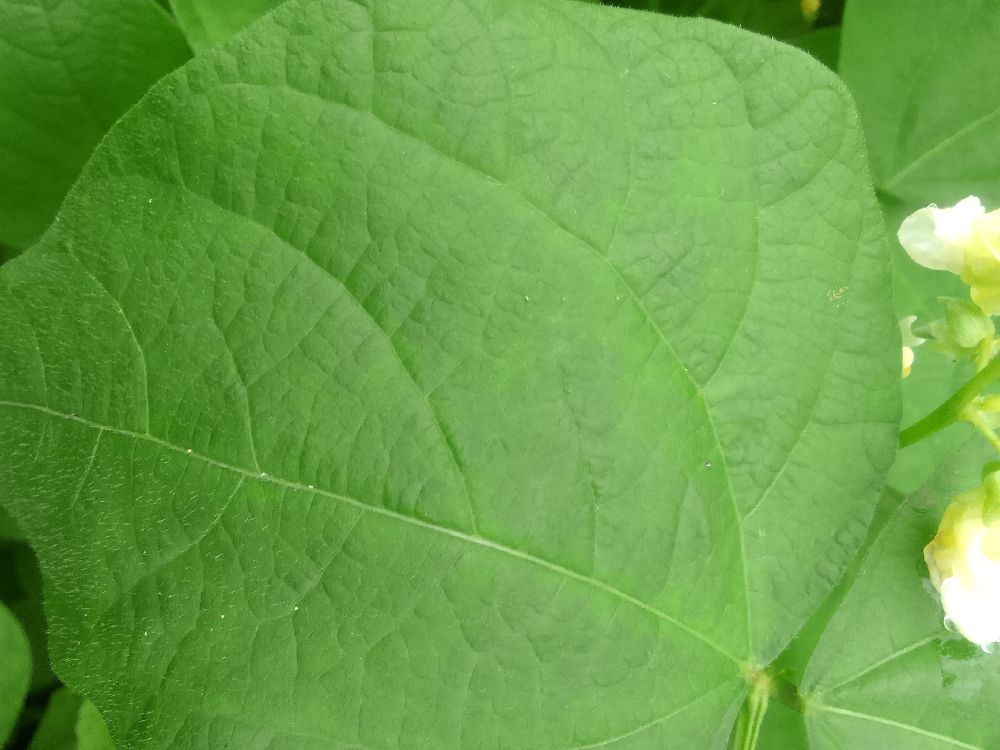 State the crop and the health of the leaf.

common bean, healthy
